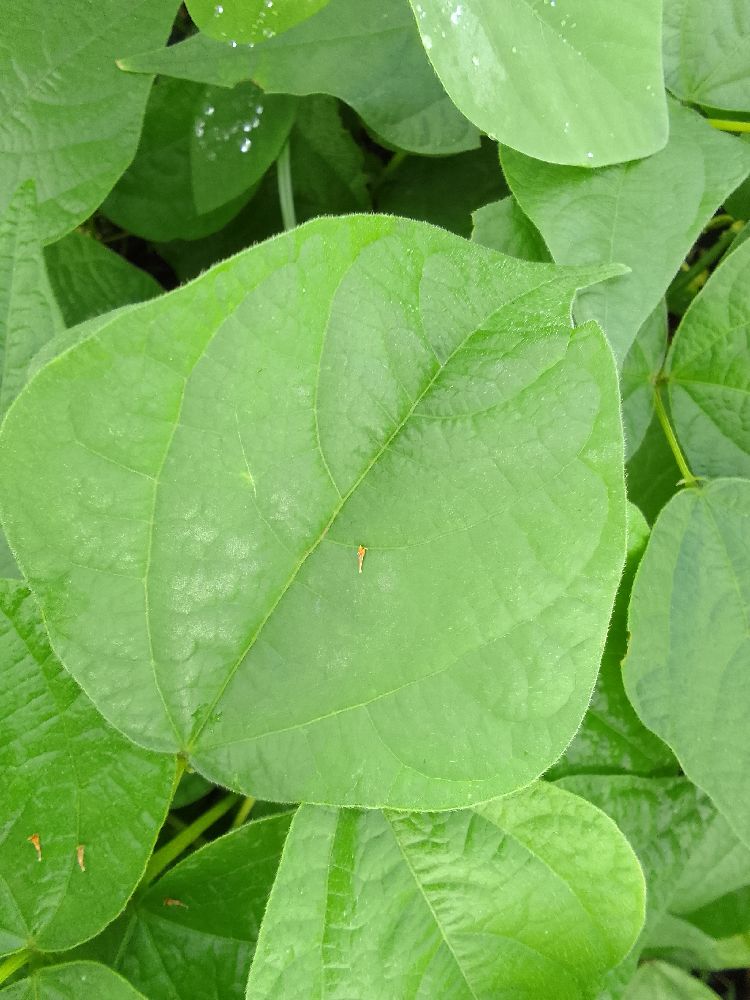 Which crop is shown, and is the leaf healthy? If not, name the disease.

common bean, healthy
